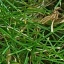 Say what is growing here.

grass
